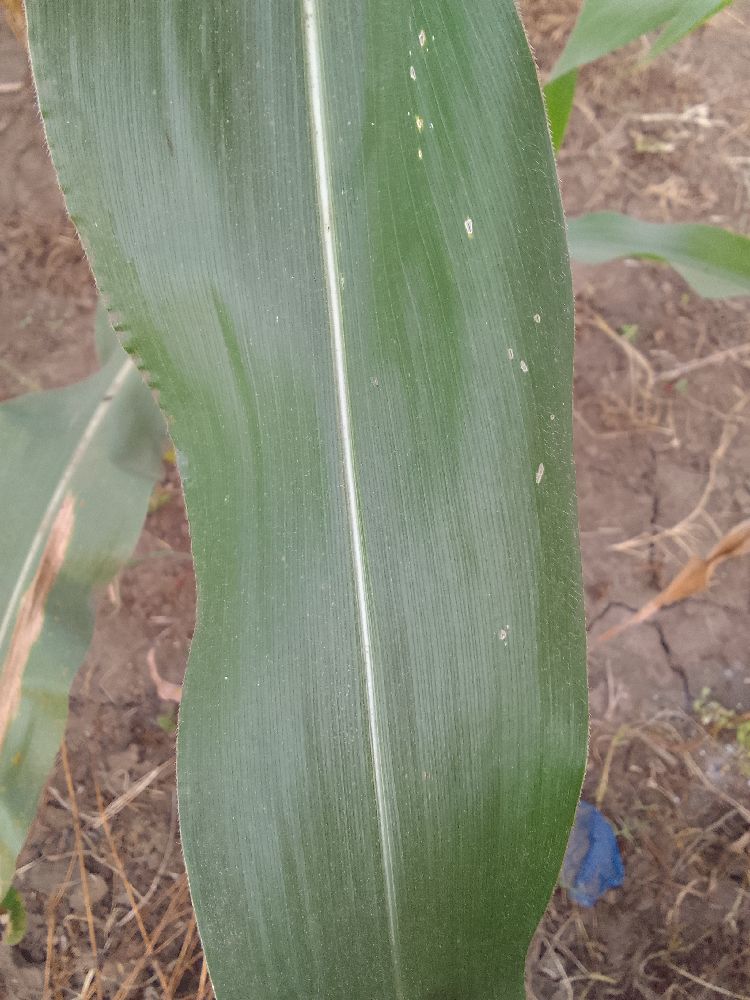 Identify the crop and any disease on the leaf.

maize, healthy
